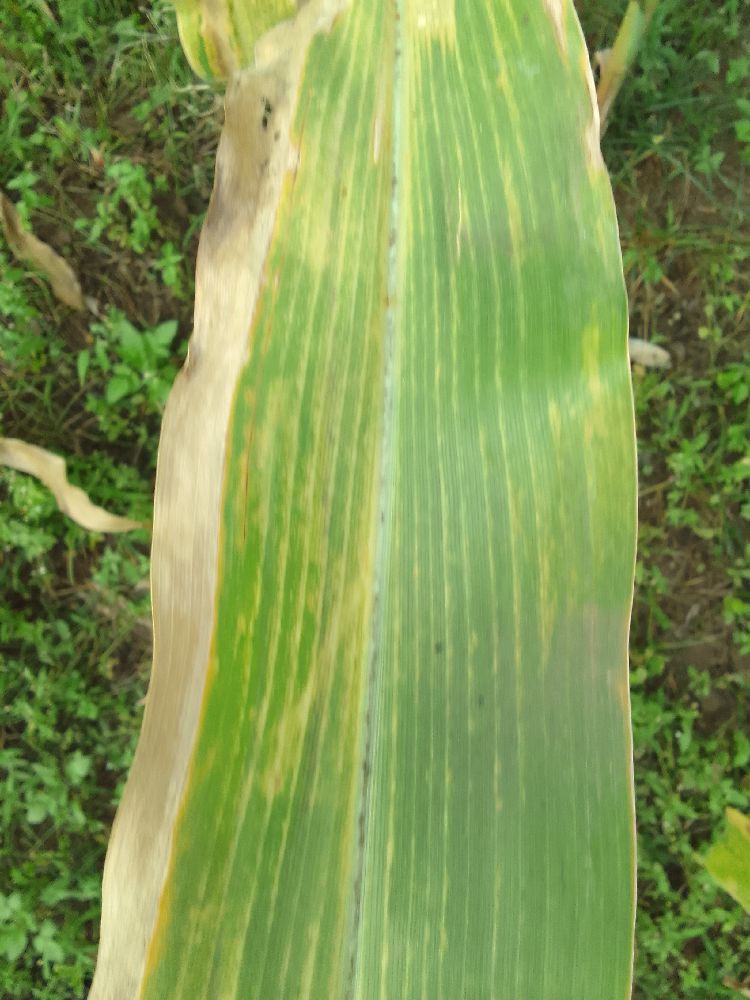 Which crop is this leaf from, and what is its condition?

maize, maize lethal necrosis
